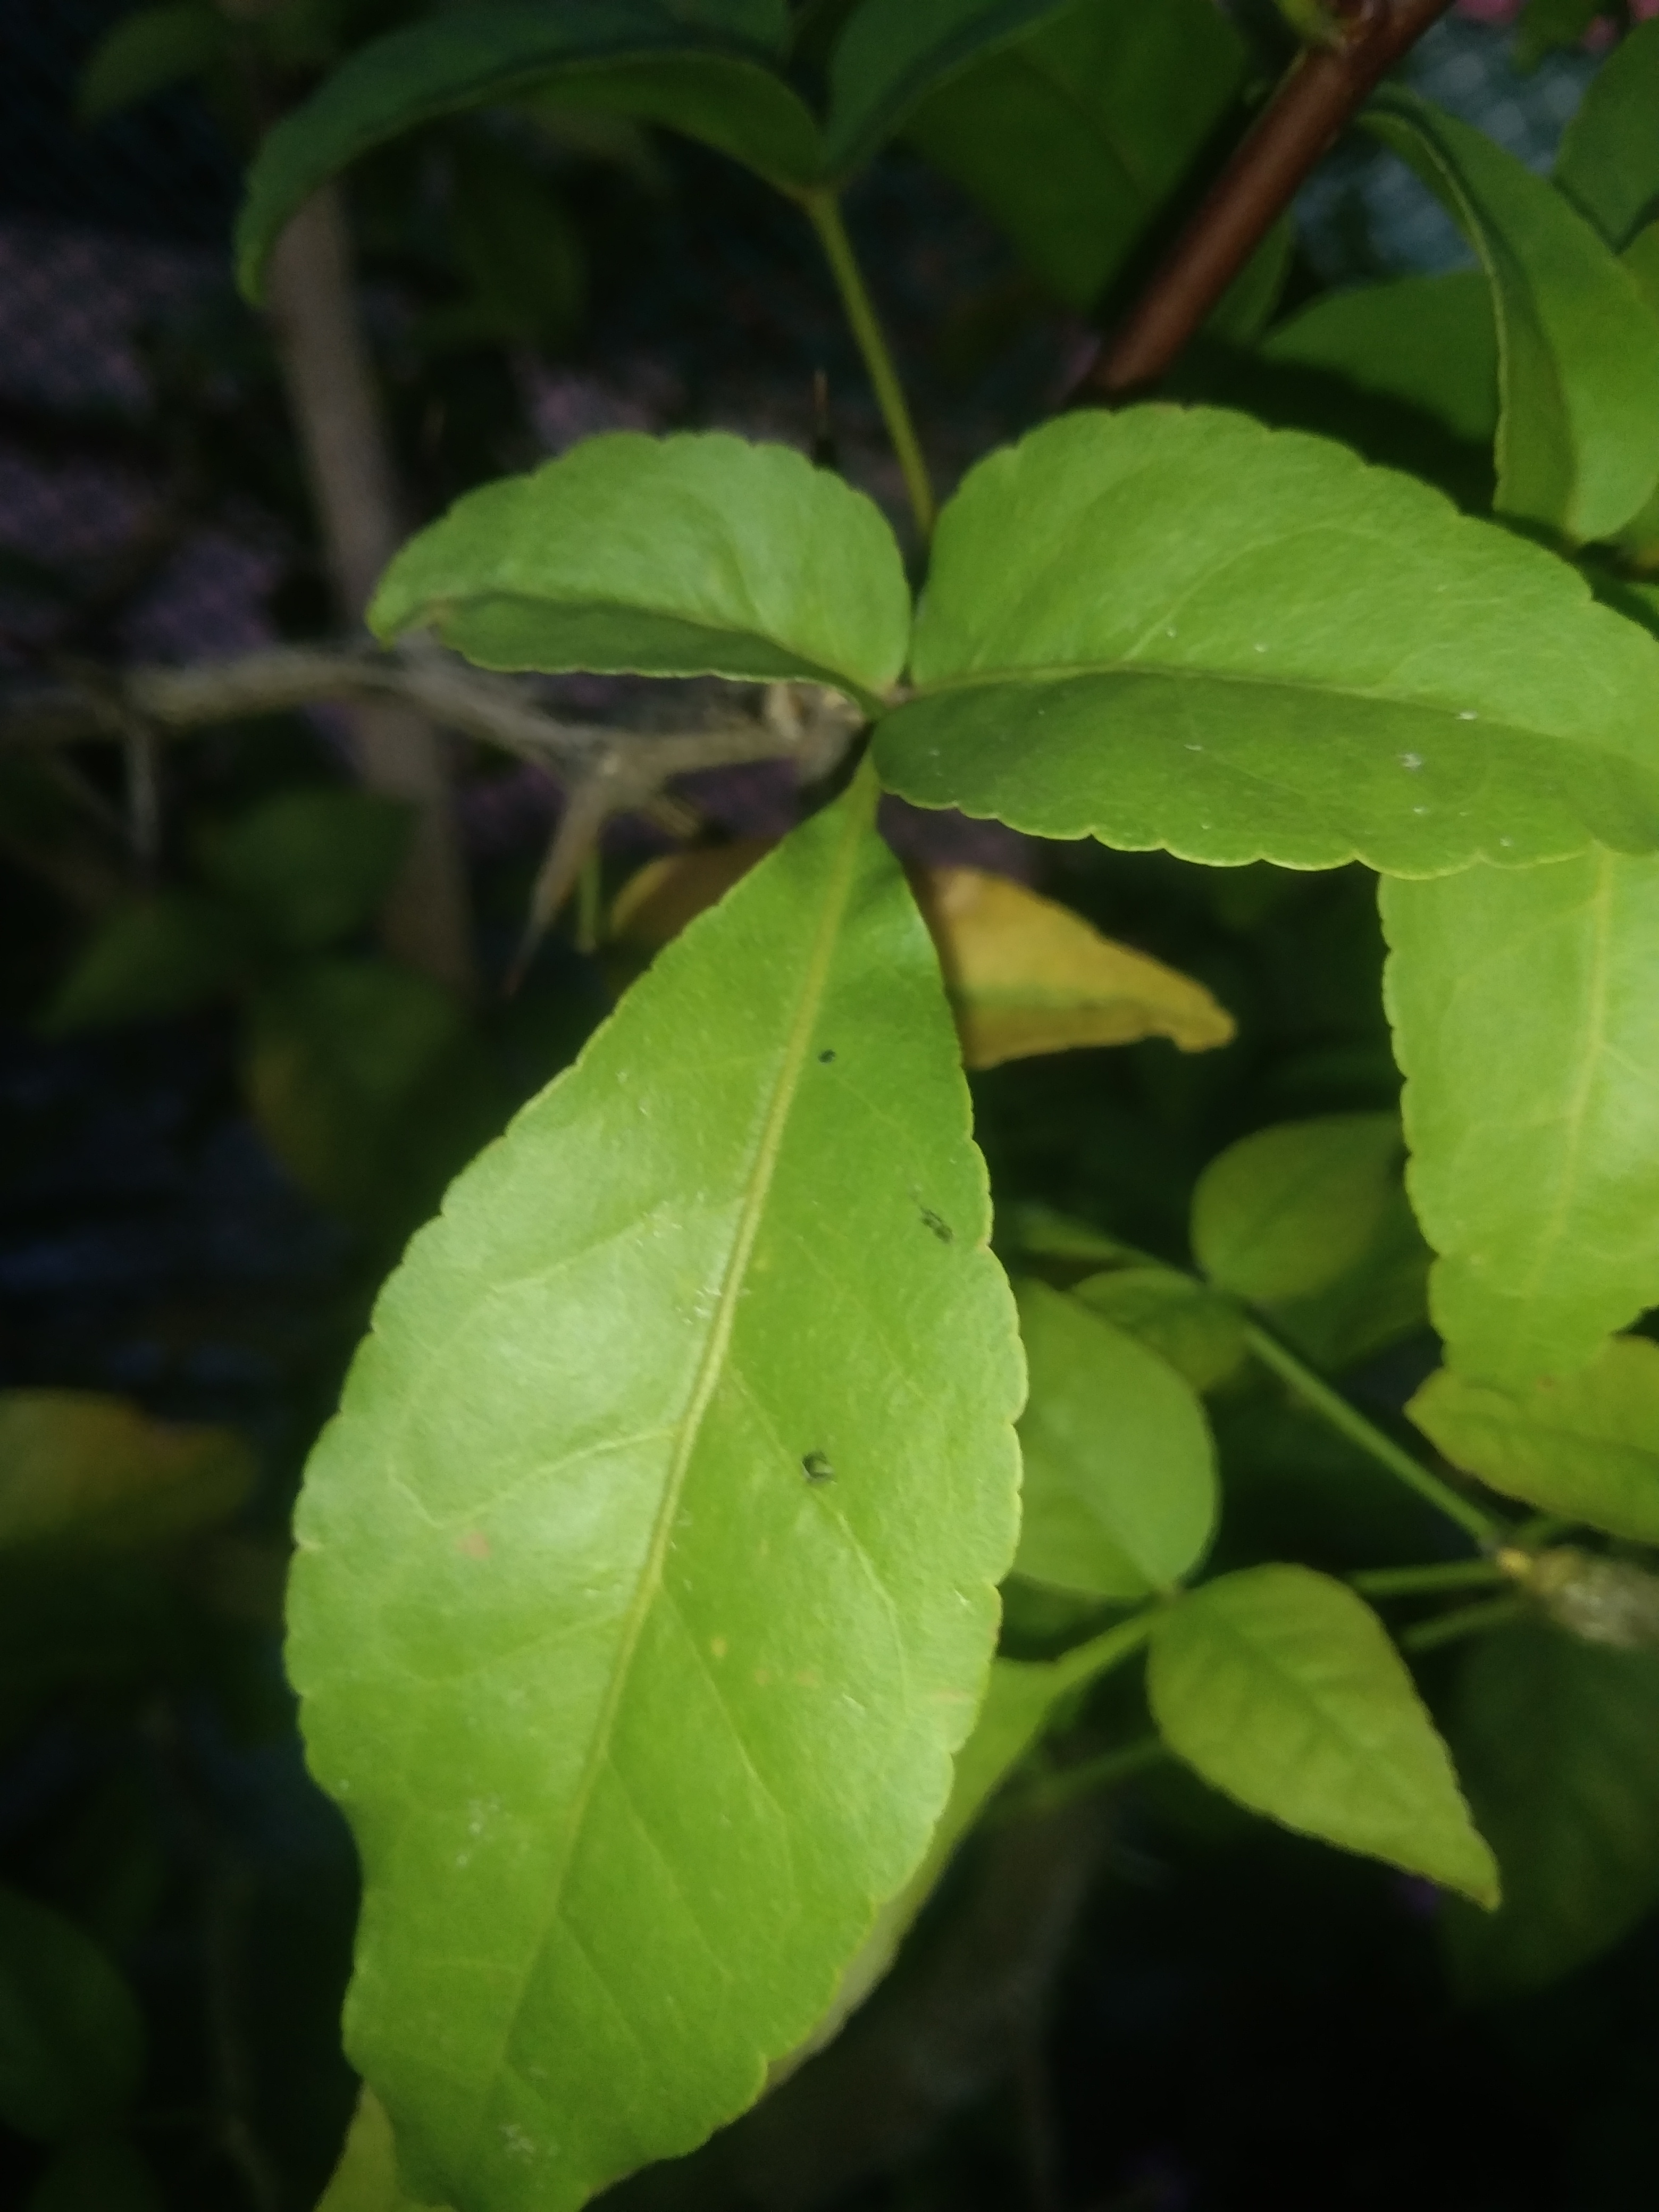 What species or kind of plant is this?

wood apple
